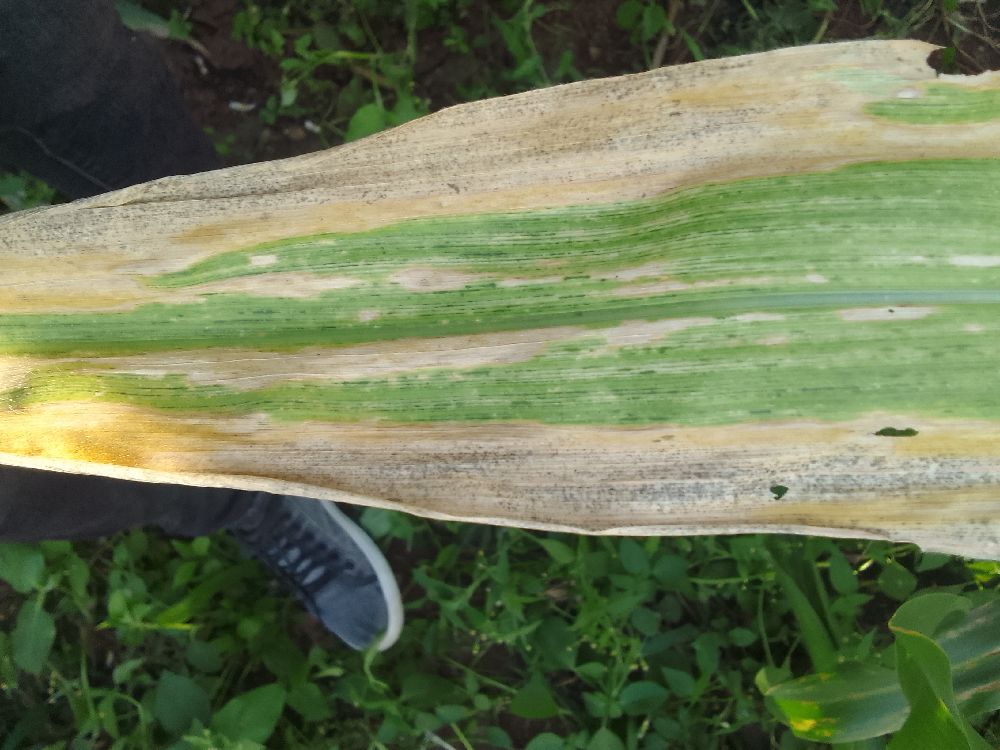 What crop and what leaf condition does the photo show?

maize, maize lethal necrosis
